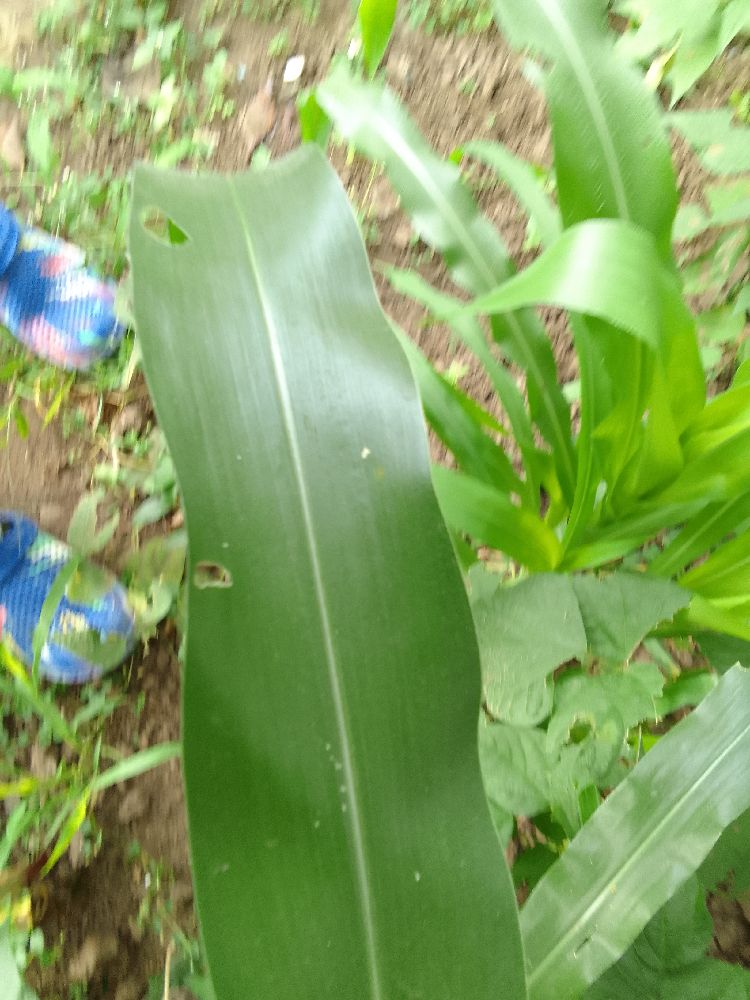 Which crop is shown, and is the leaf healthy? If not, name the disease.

maize, healthy
